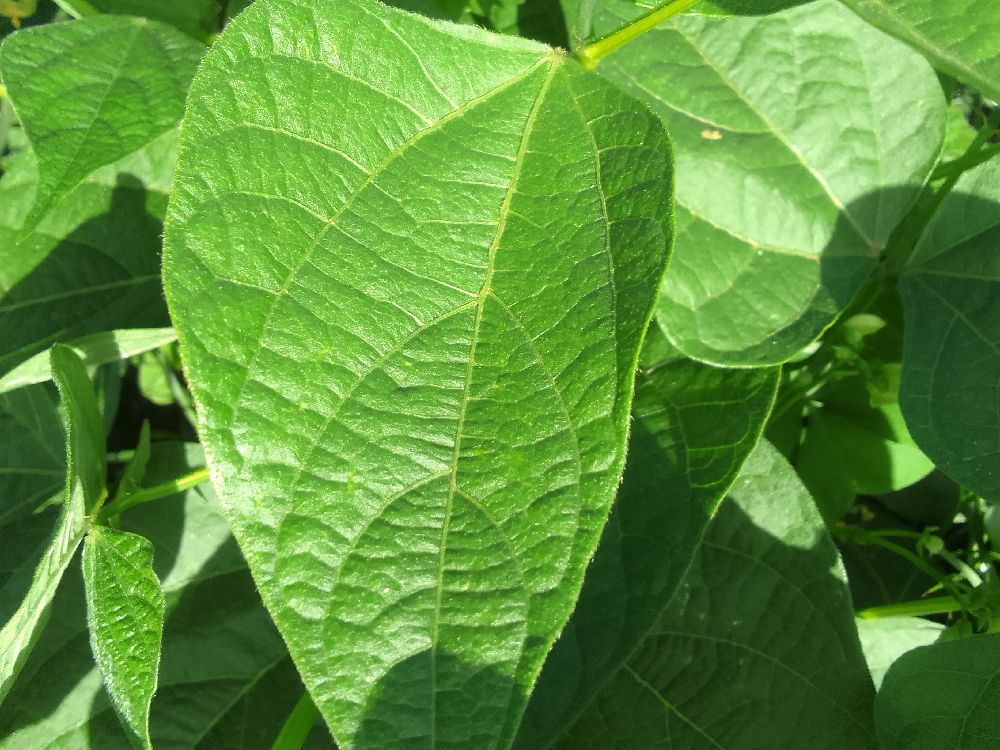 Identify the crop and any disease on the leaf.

common bean, healthy
